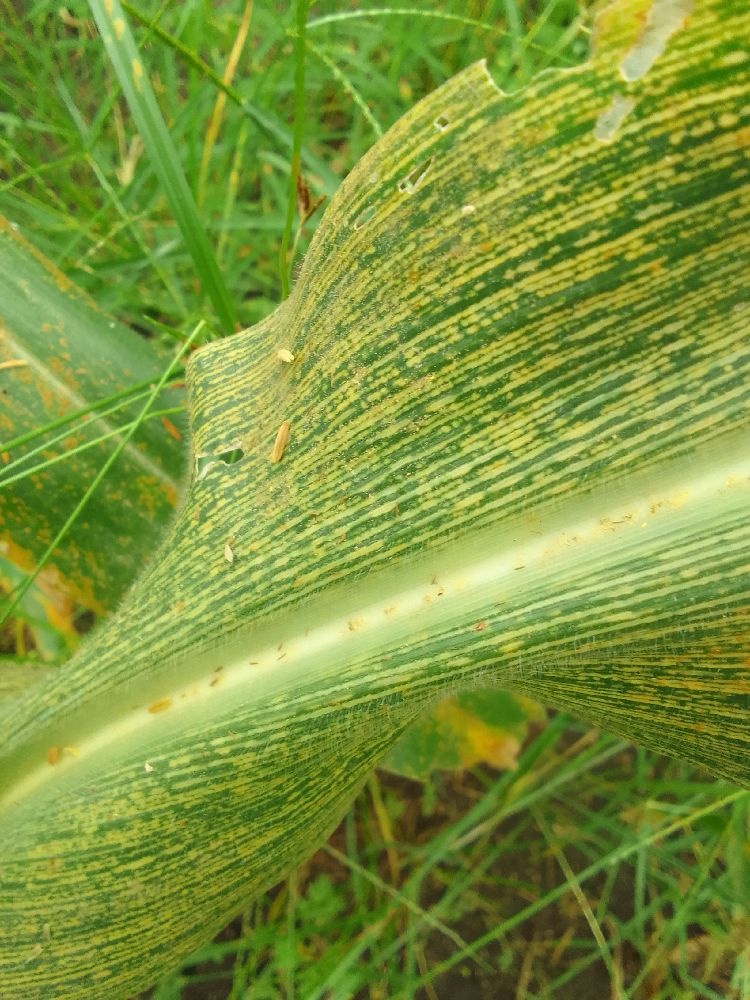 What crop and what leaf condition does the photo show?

maize, maize streak virus
